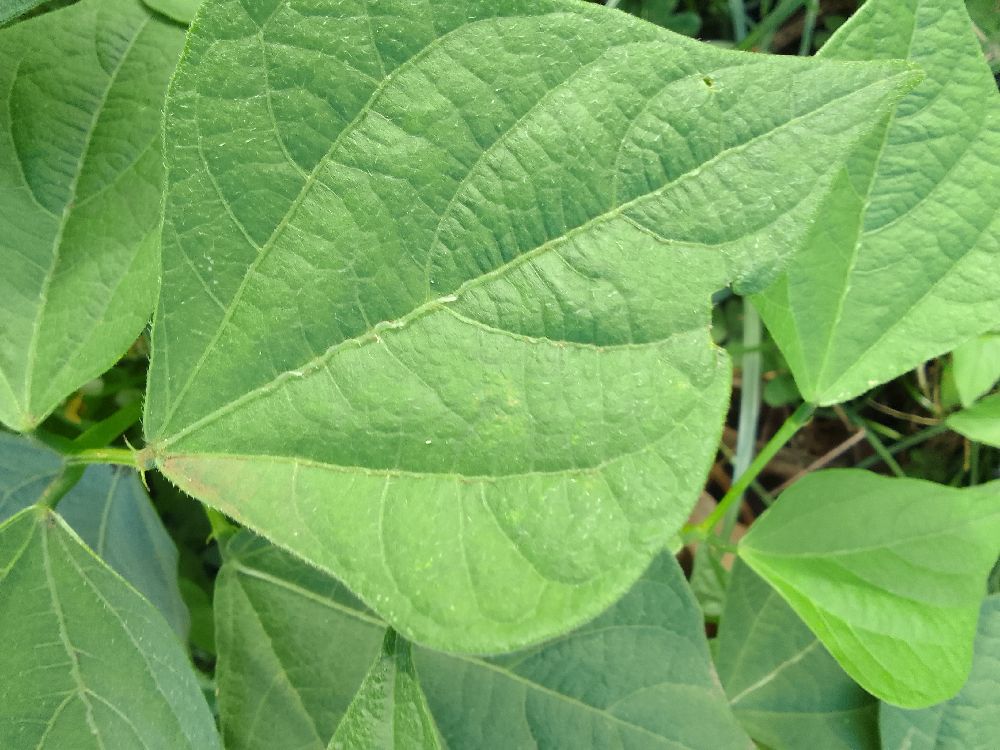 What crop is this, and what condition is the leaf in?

common bean, healthy
